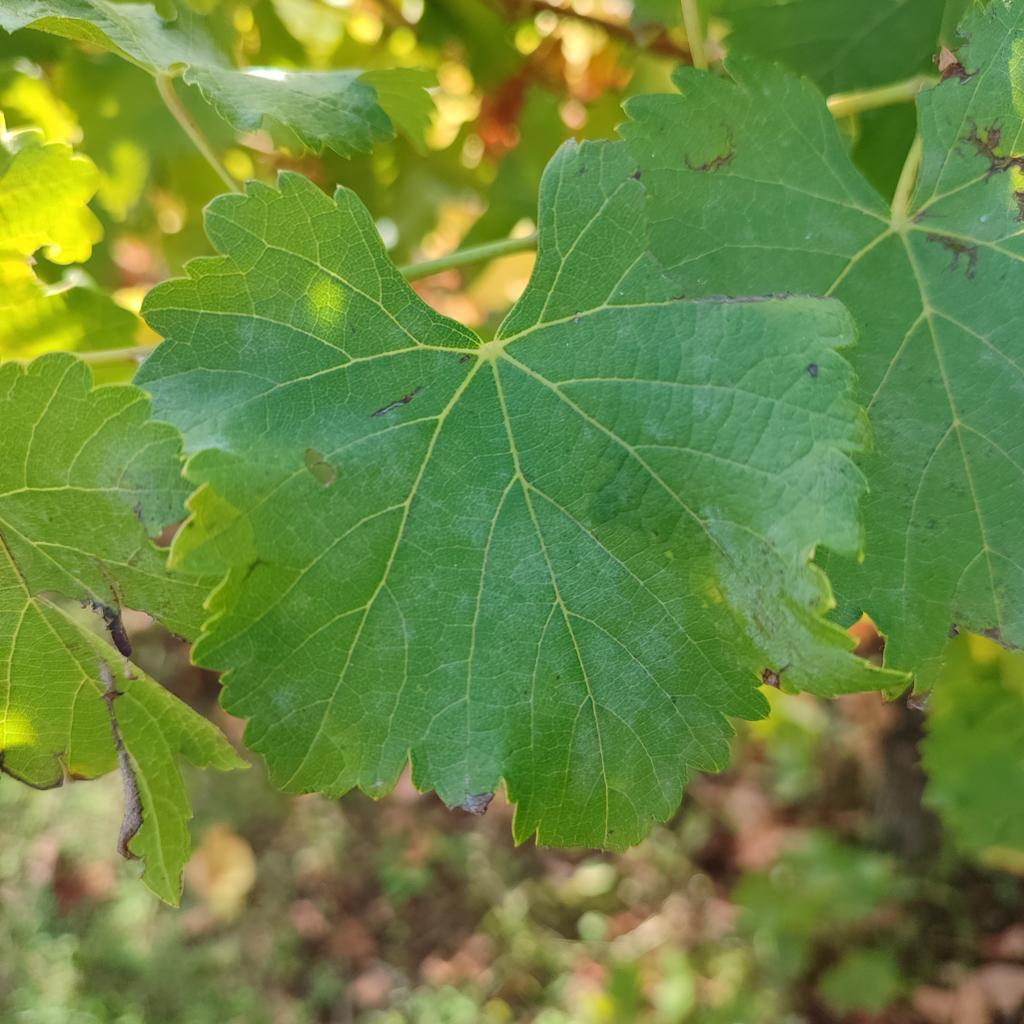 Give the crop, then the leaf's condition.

grapevine, powdery mildew
